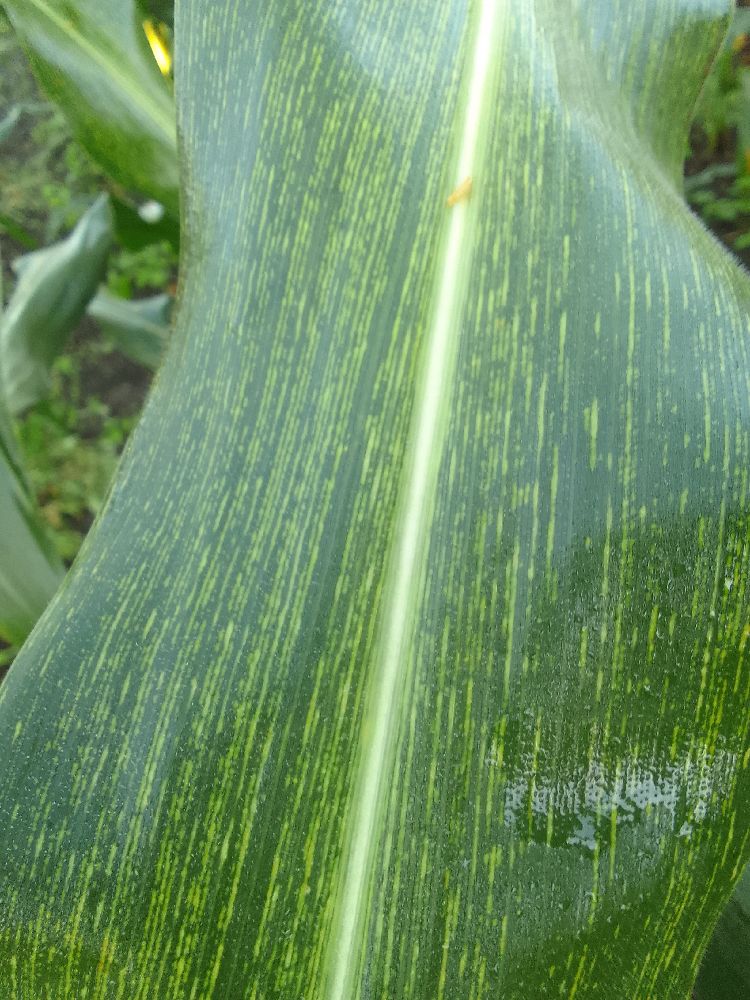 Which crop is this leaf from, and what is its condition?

maize, maize streak virus
